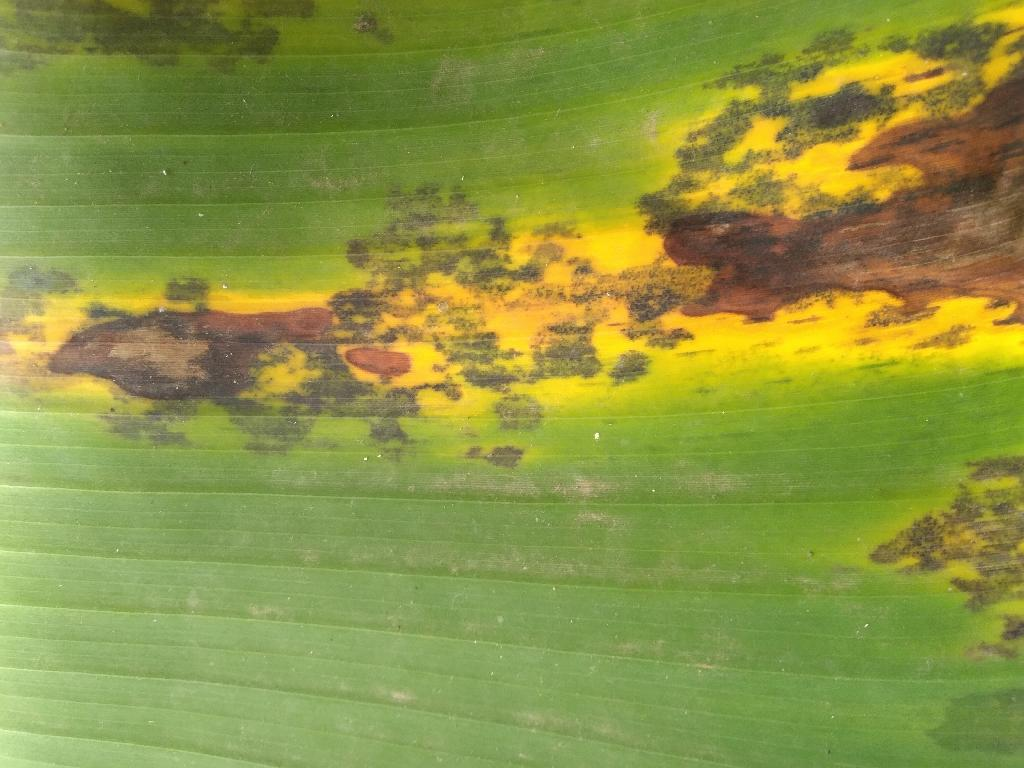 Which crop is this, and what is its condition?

banana, black sigatoka
